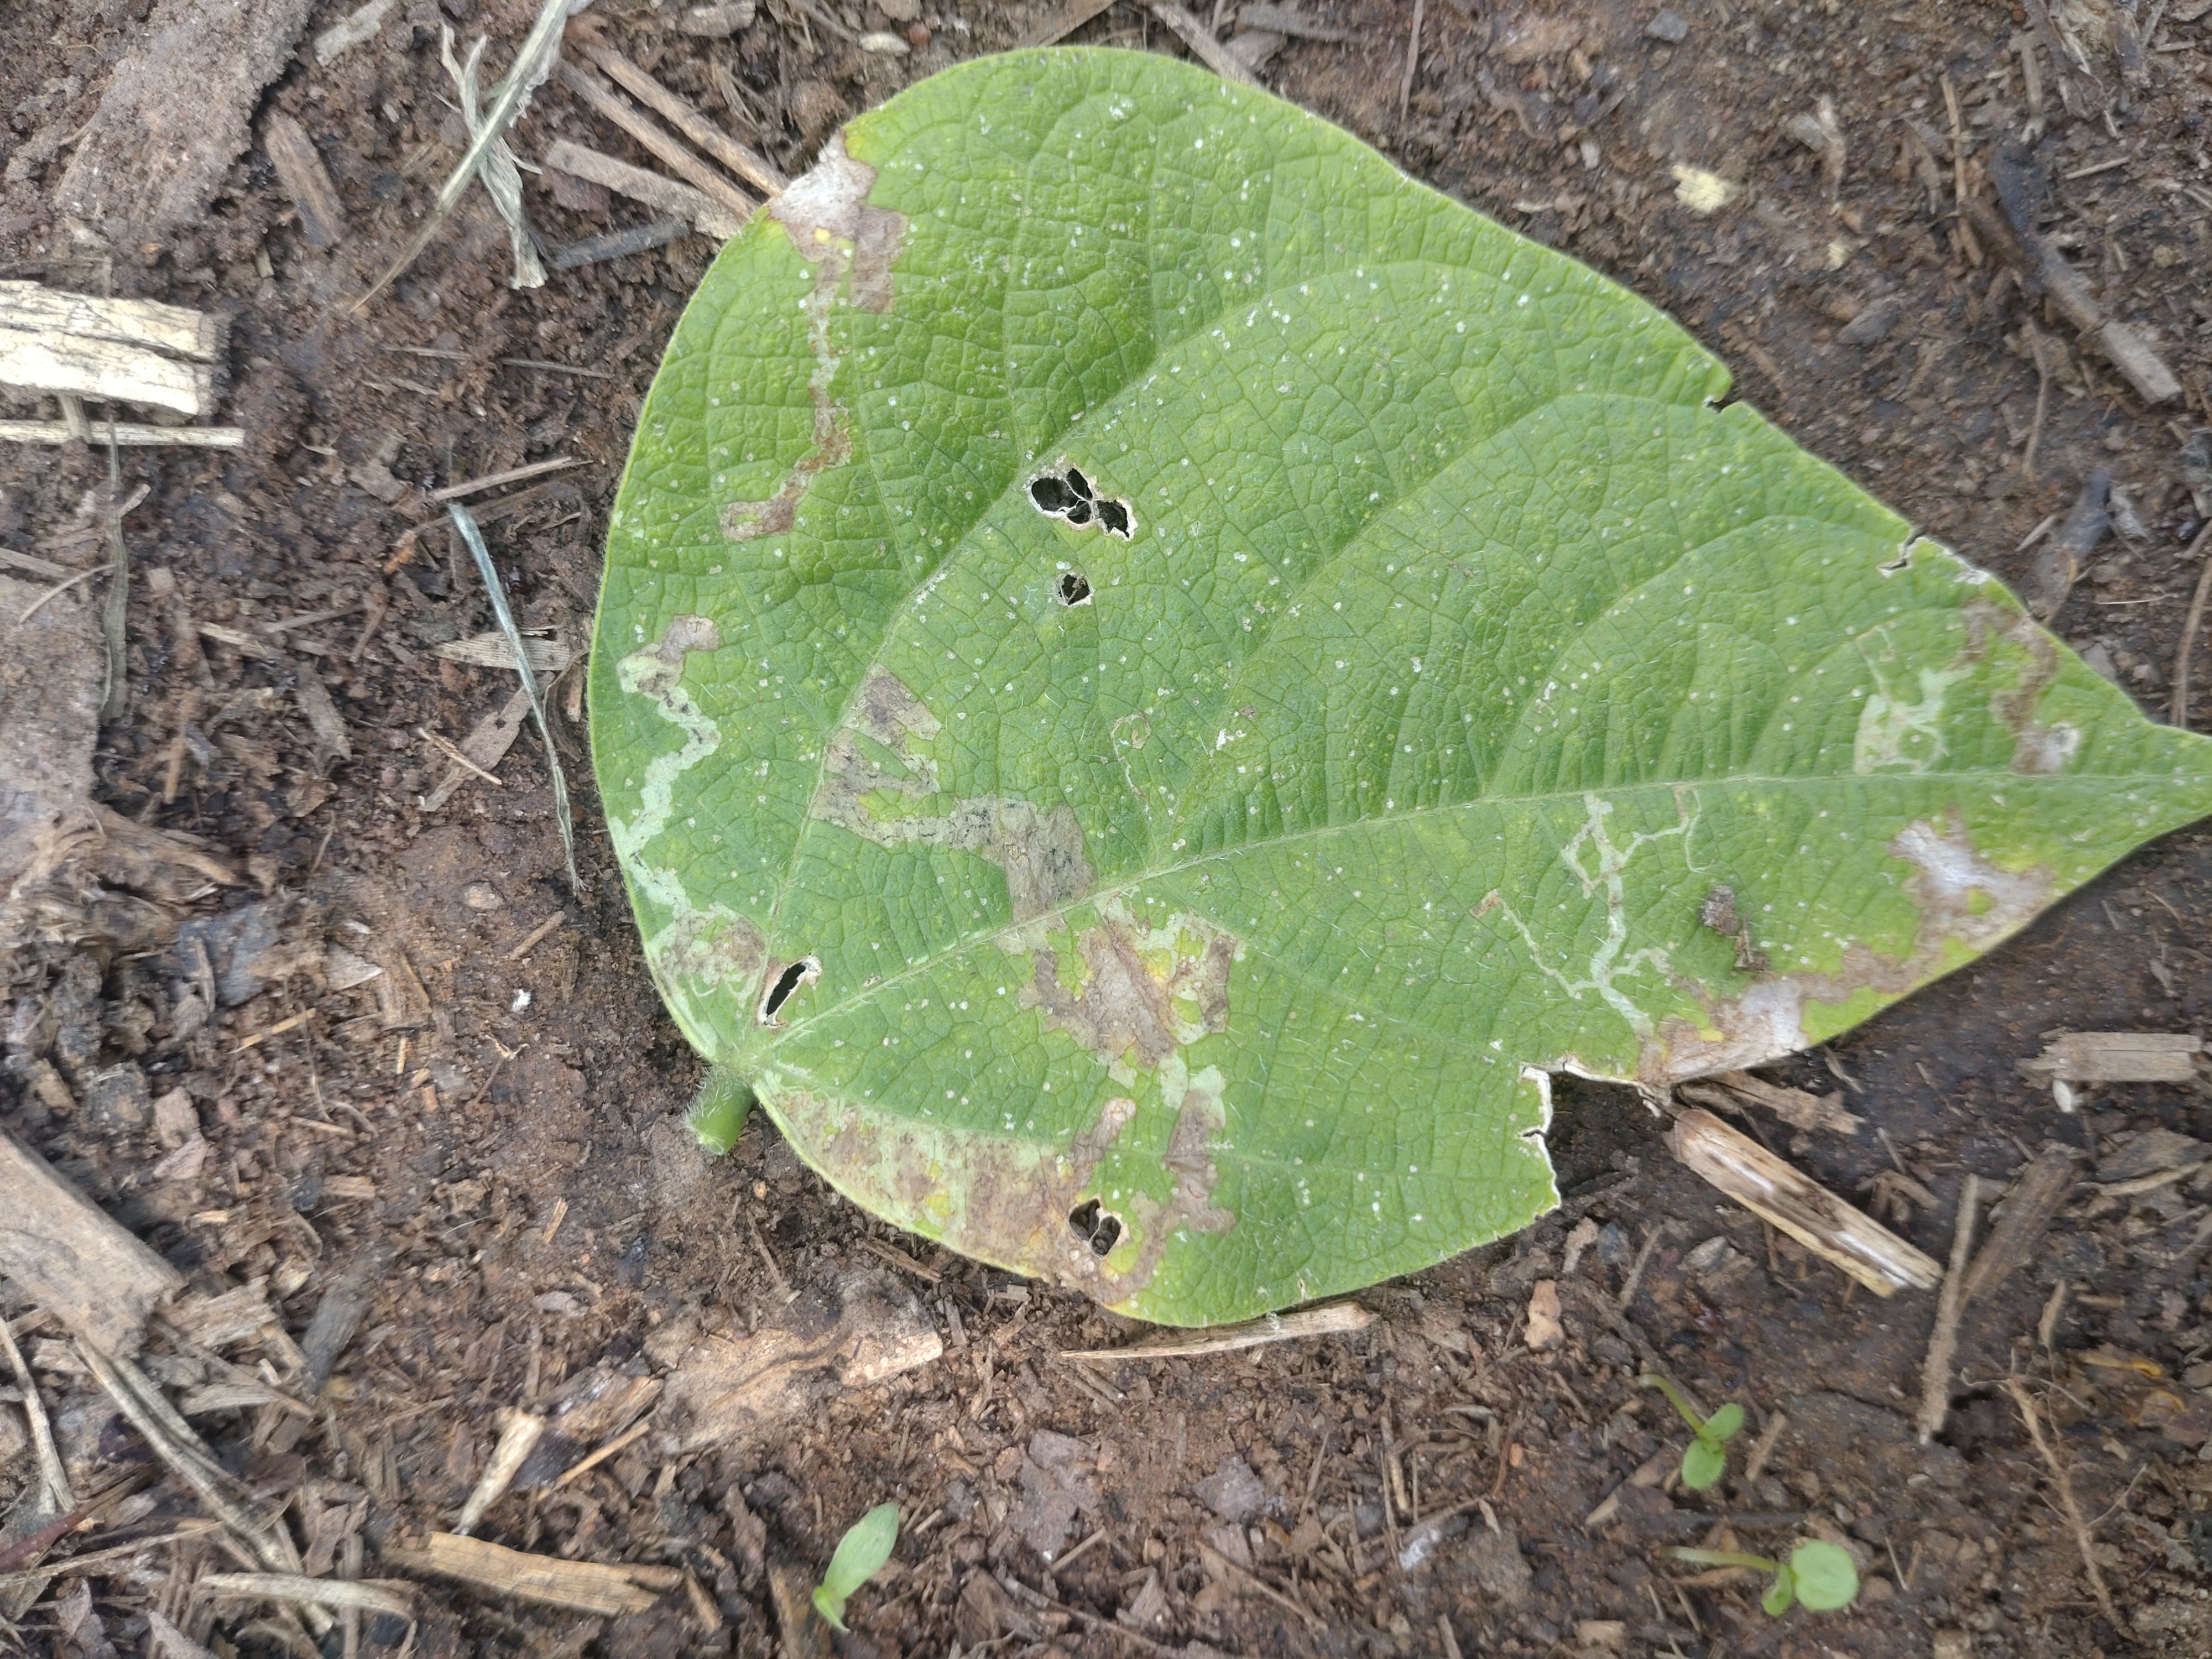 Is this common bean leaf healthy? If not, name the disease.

anthracnose
